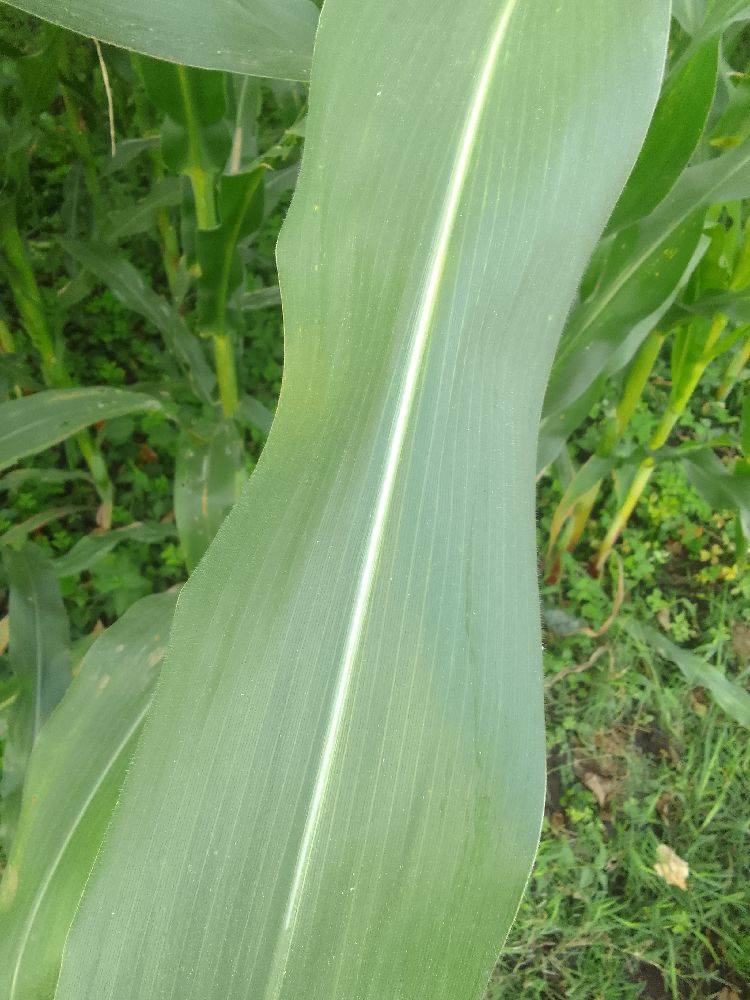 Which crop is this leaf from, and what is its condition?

maize, healthy
